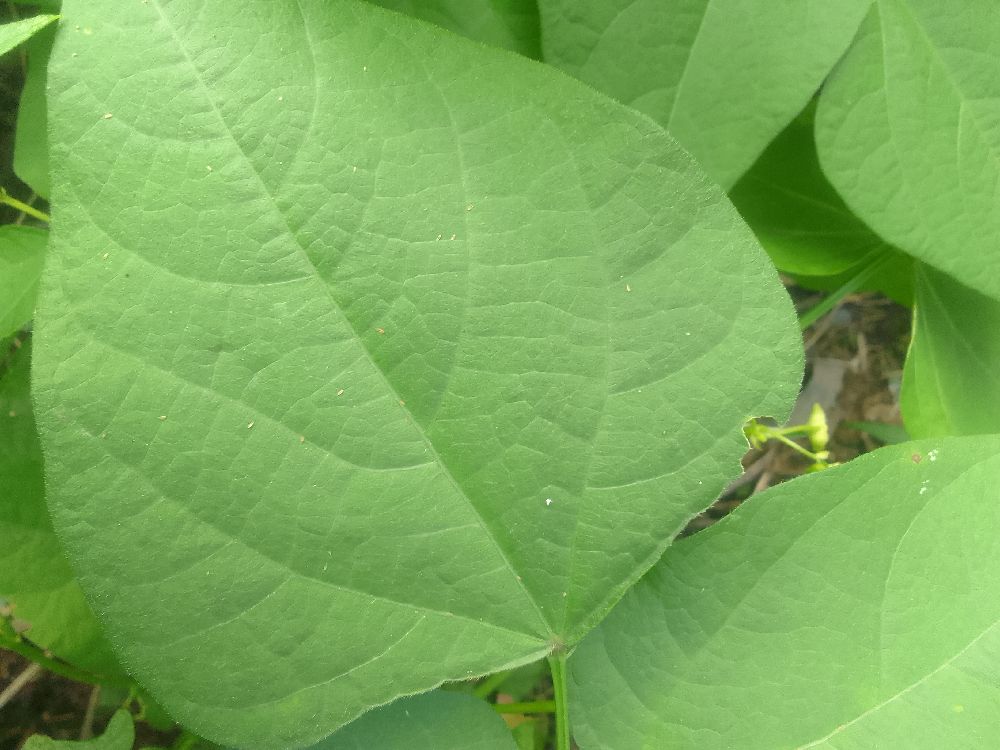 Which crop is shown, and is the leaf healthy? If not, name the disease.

common bean, healthy
